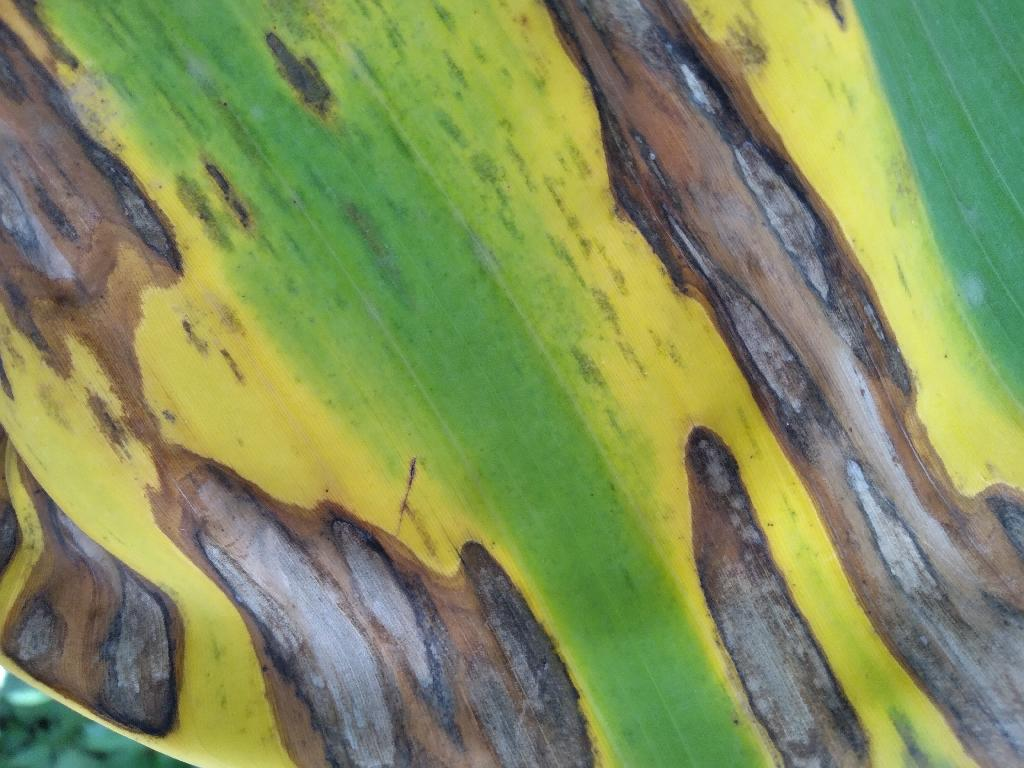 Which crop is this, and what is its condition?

banana, black sigatoka
